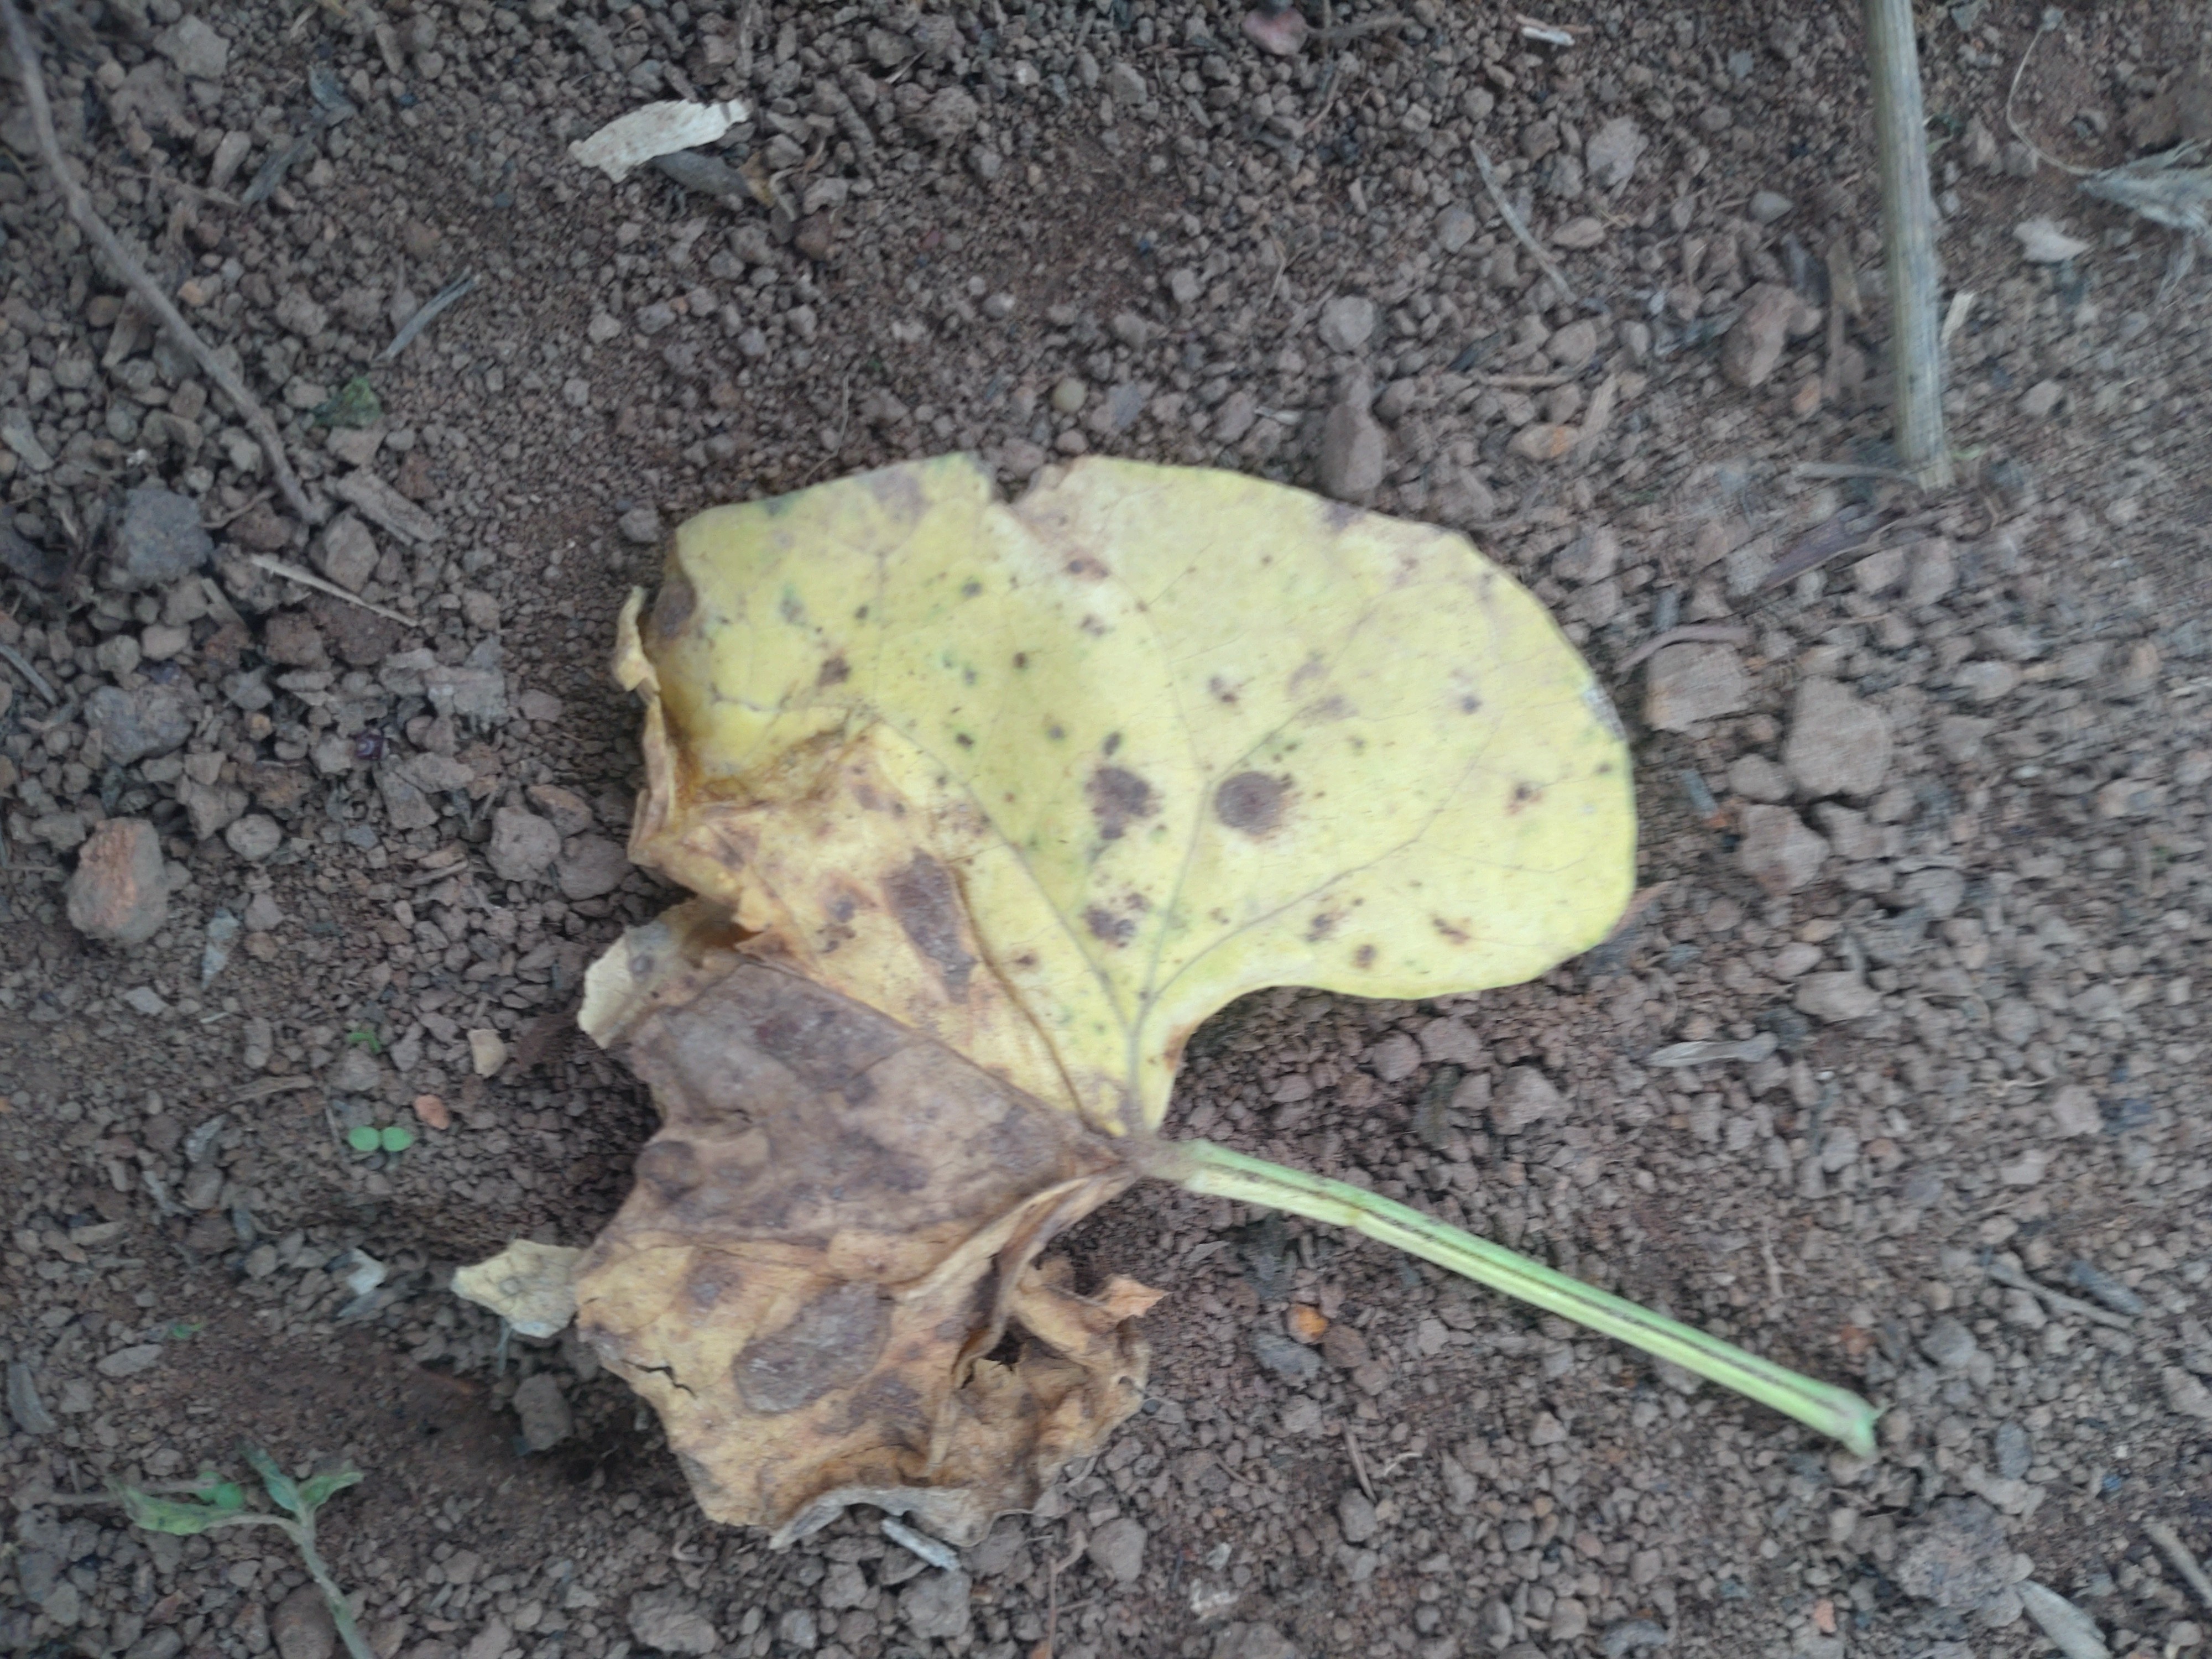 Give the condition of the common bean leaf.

anthracnose
